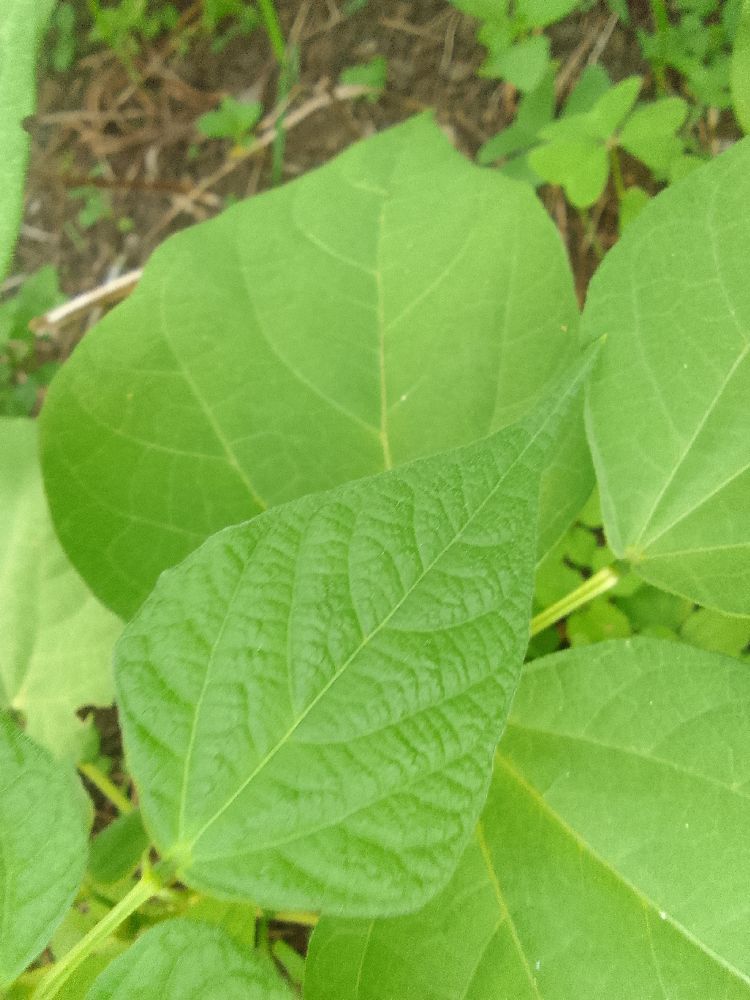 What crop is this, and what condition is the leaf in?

common bean, healthy
